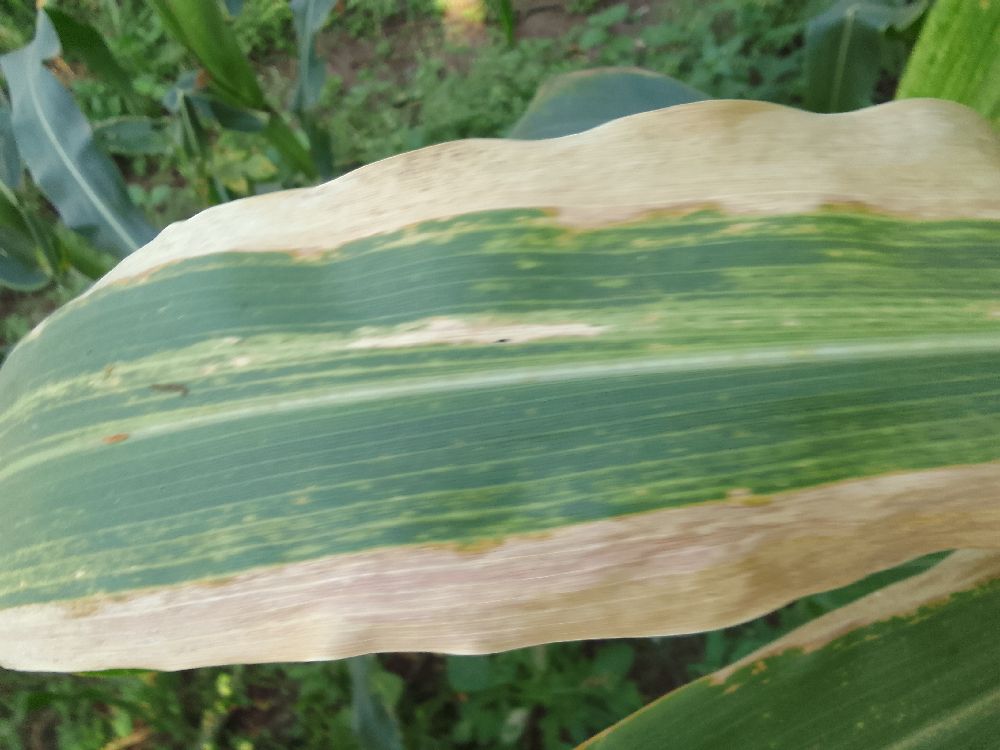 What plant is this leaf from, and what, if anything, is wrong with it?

maize, maize lethal necrosis
